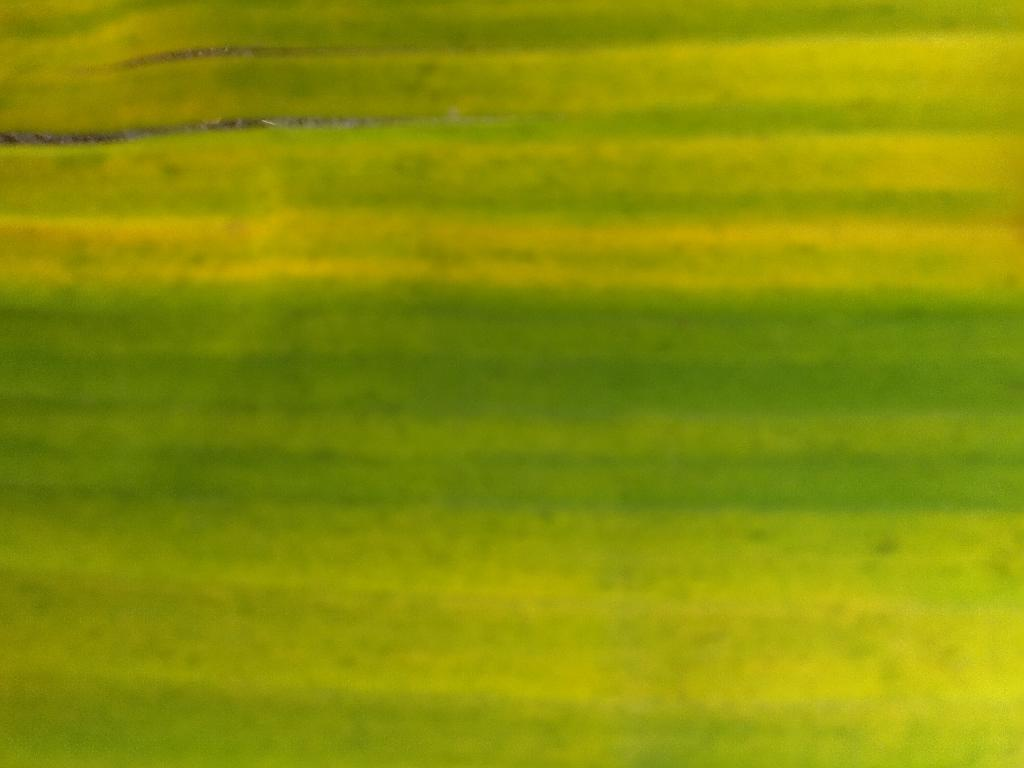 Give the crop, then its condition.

banana, fusarium wilt race 1
